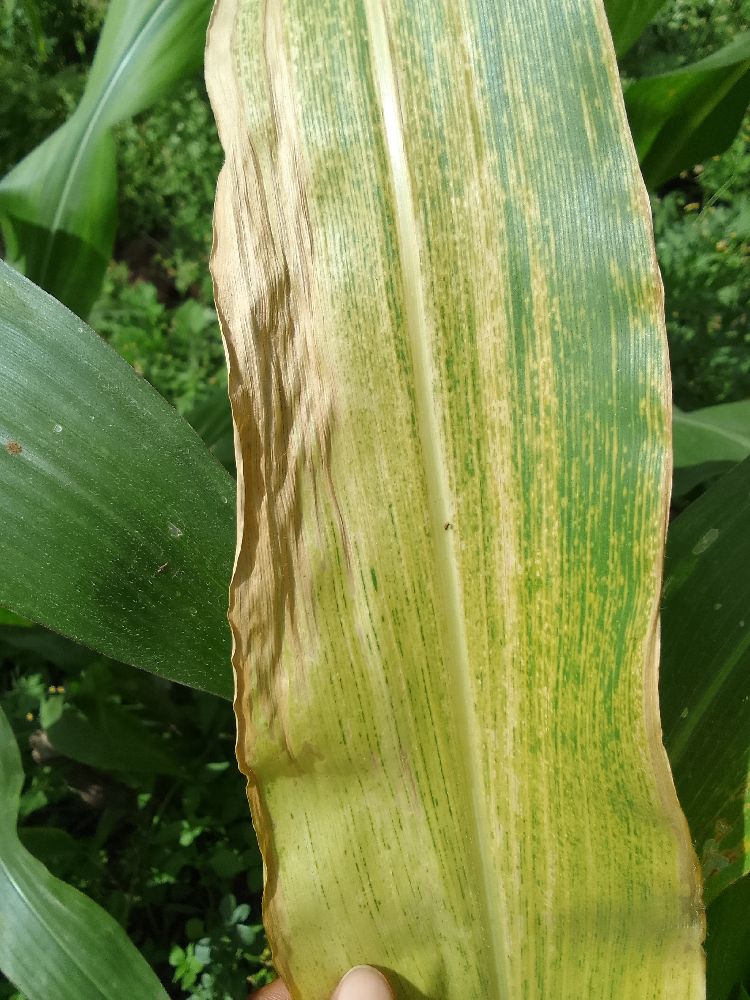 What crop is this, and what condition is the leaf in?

maize, maize lethal necrosis
